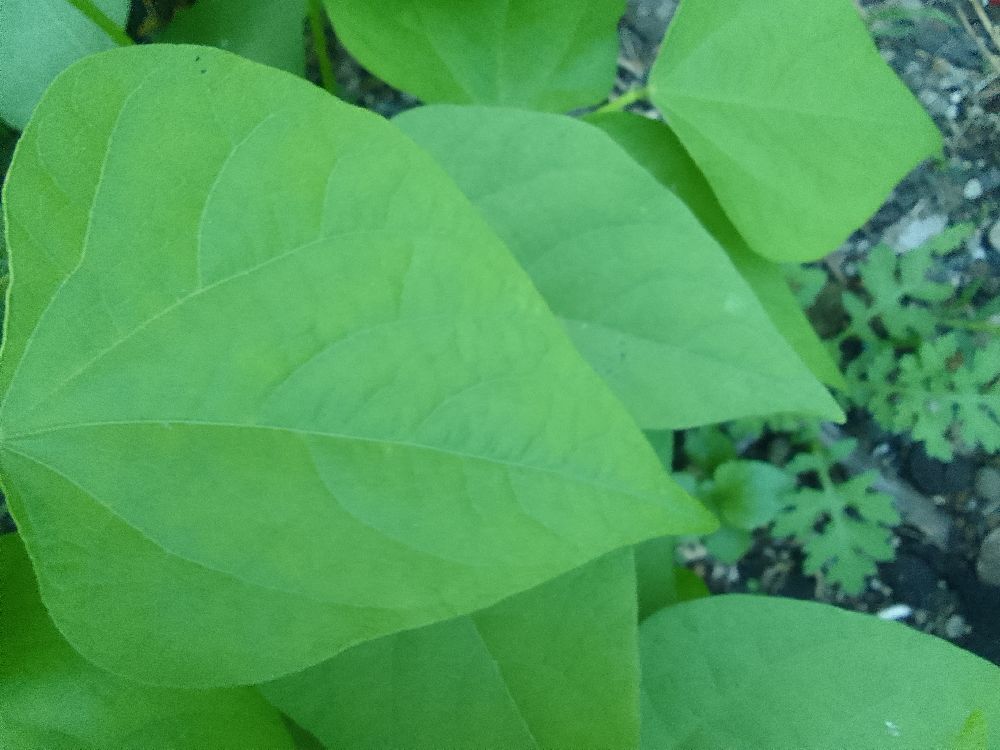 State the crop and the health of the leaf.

common bean, healthy
